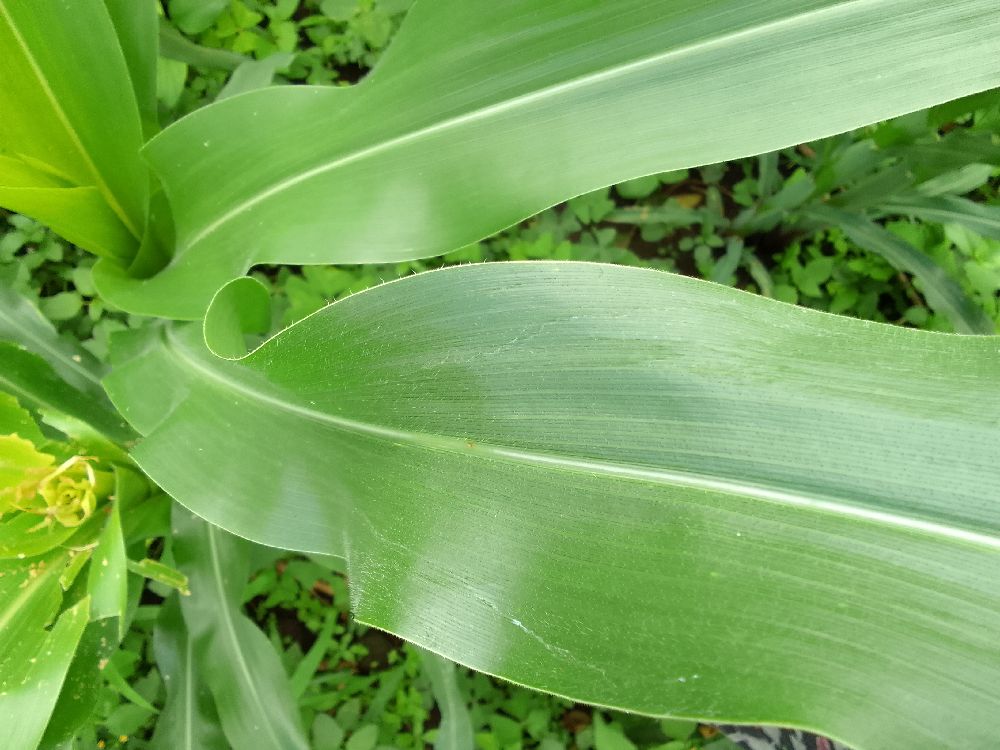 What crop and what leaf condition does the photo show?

maize, healthy
